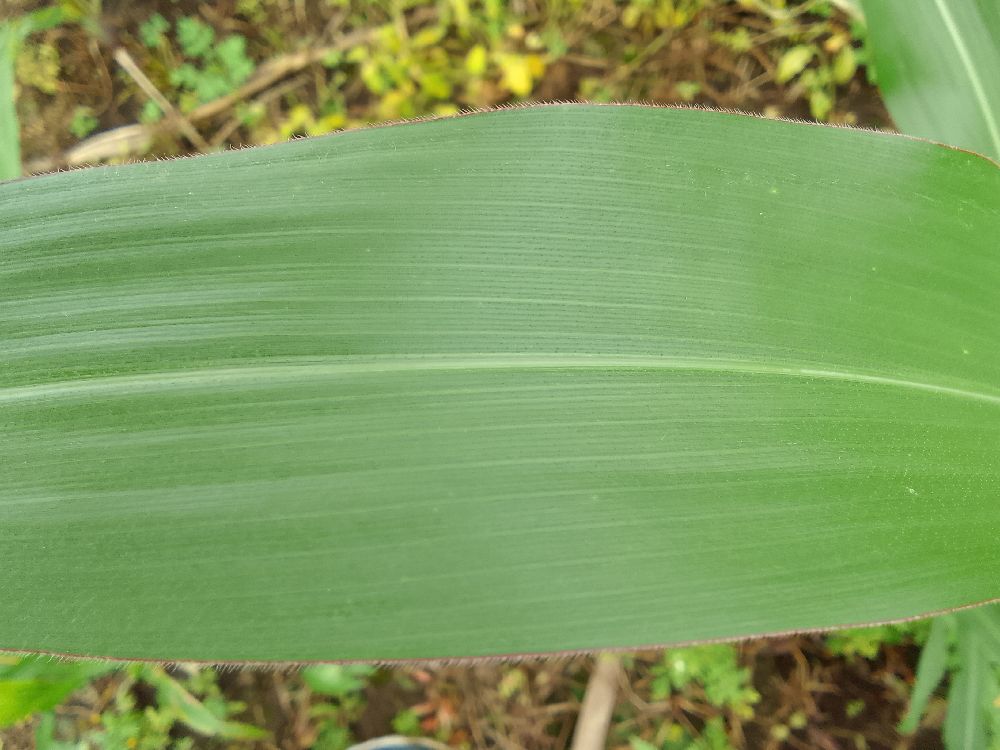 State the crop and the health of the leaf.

maize, healthy
